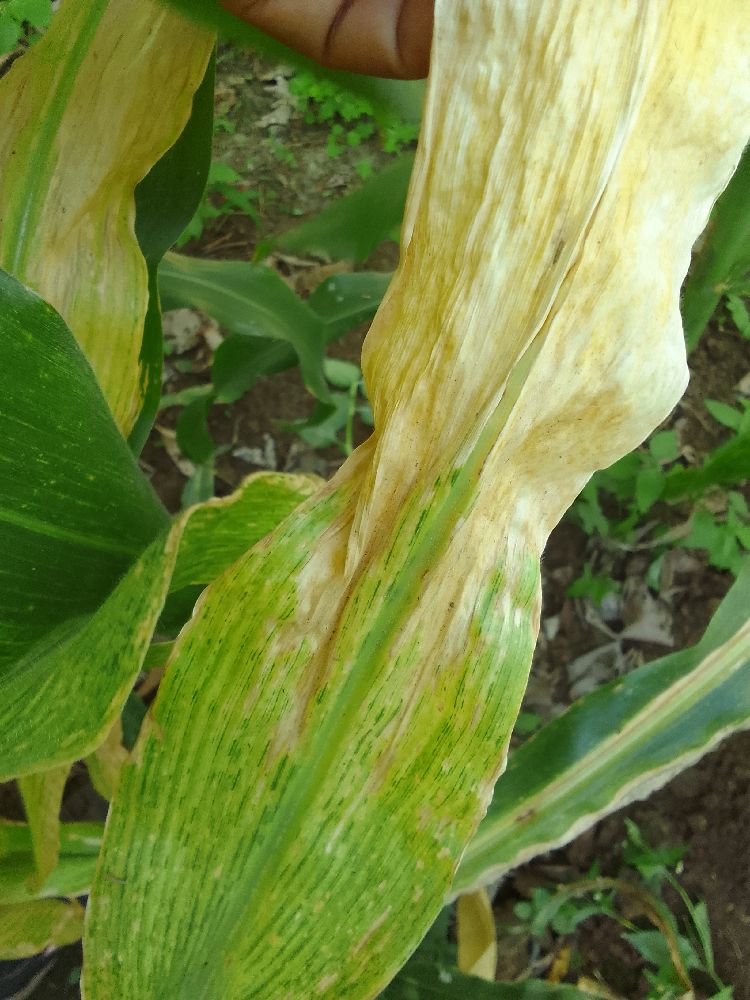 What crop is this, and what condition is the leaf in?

maize, maize lethal necrosis
